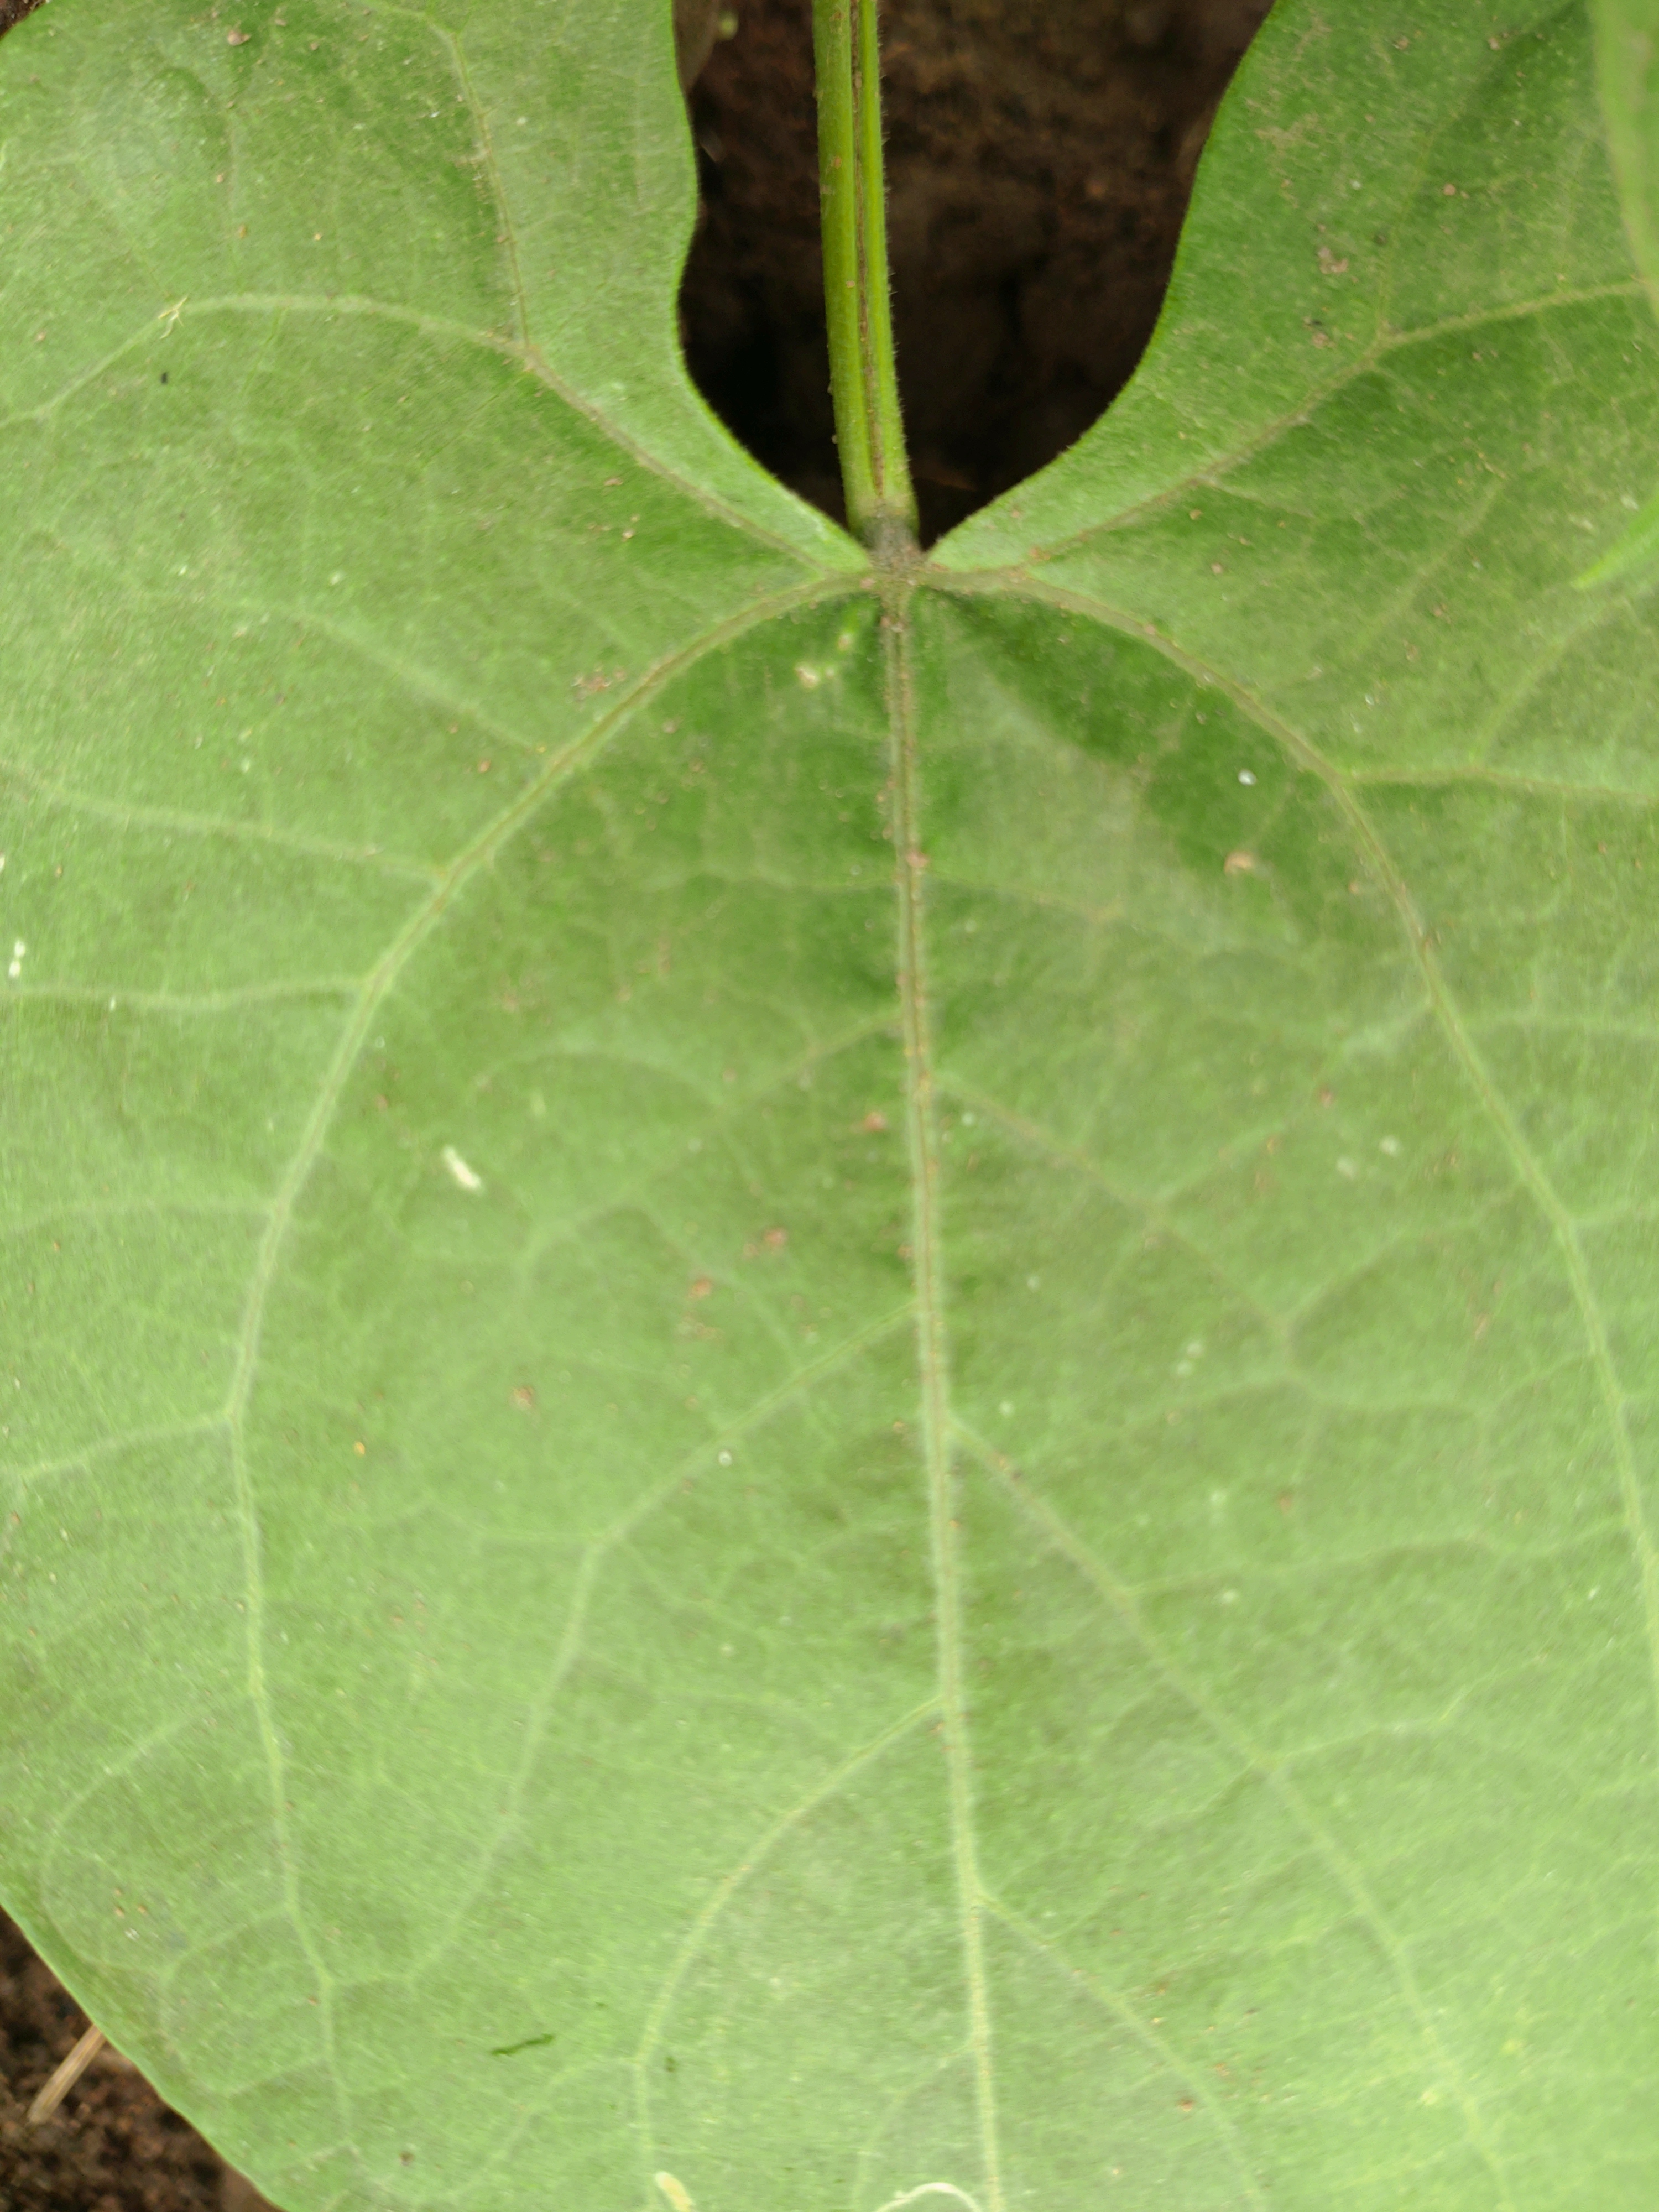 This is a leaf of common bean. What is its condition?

healthy
